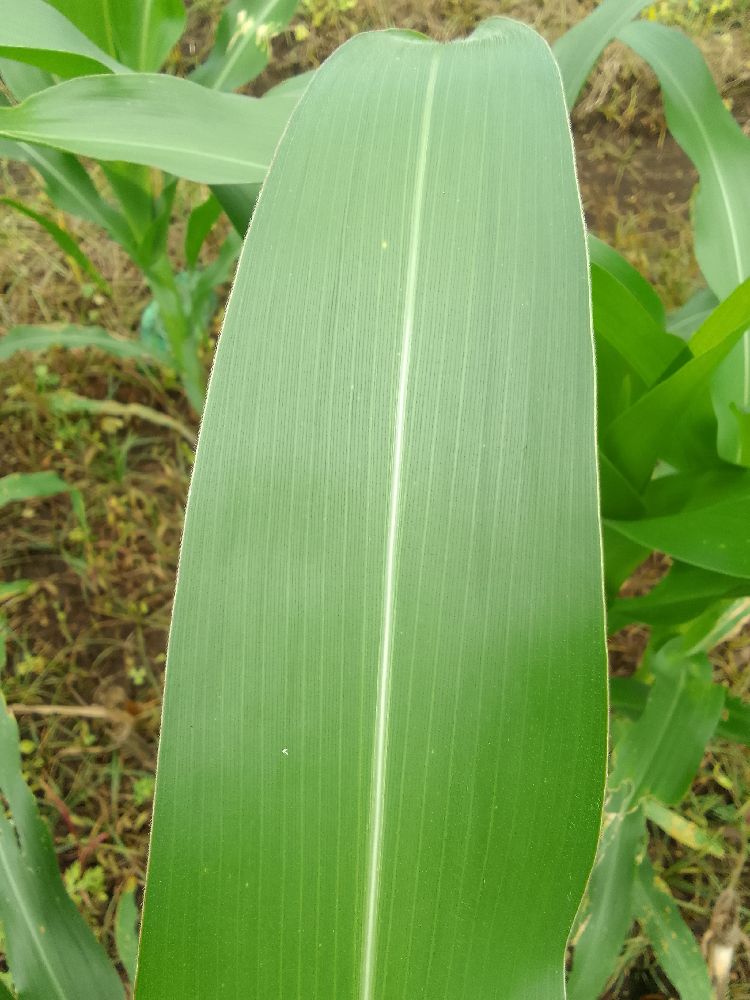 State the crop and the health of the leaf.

maize, healthy
